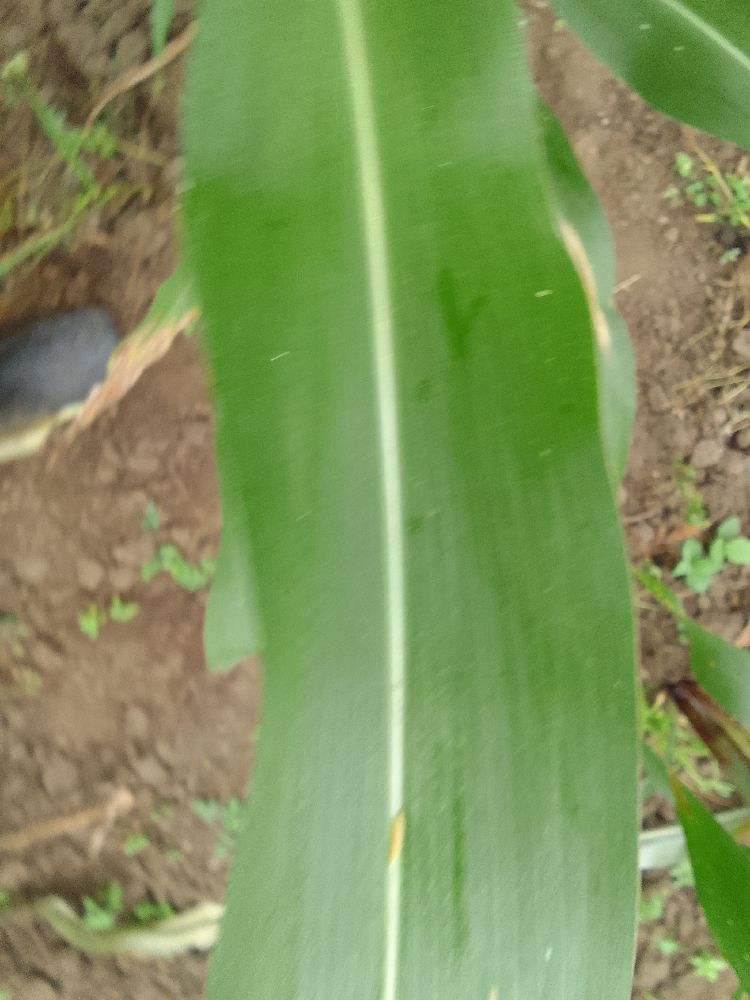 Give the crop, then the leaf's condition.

maize, healthy
